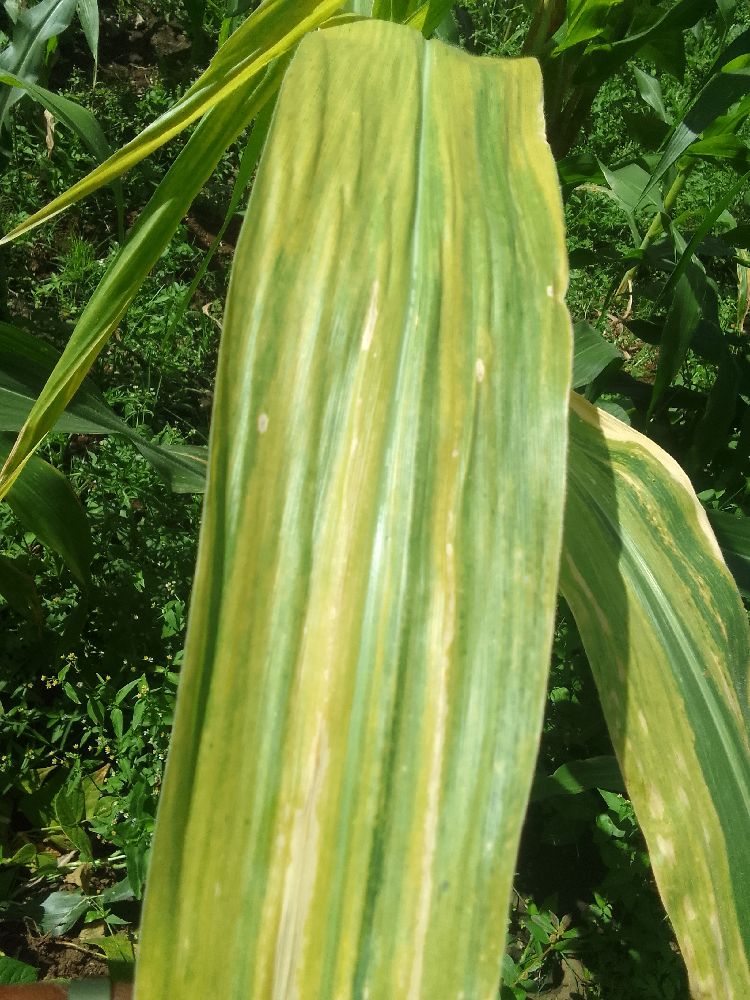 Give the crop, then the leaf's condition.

maize, maize lethal necrosis
